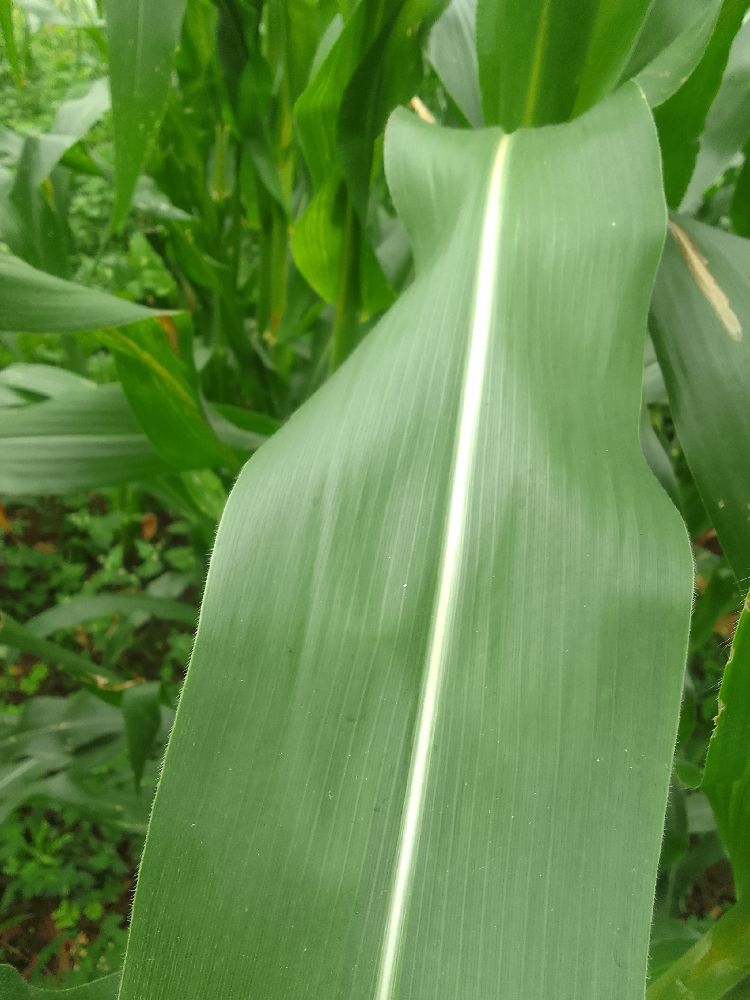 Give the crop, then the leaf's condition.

maize, healthy
